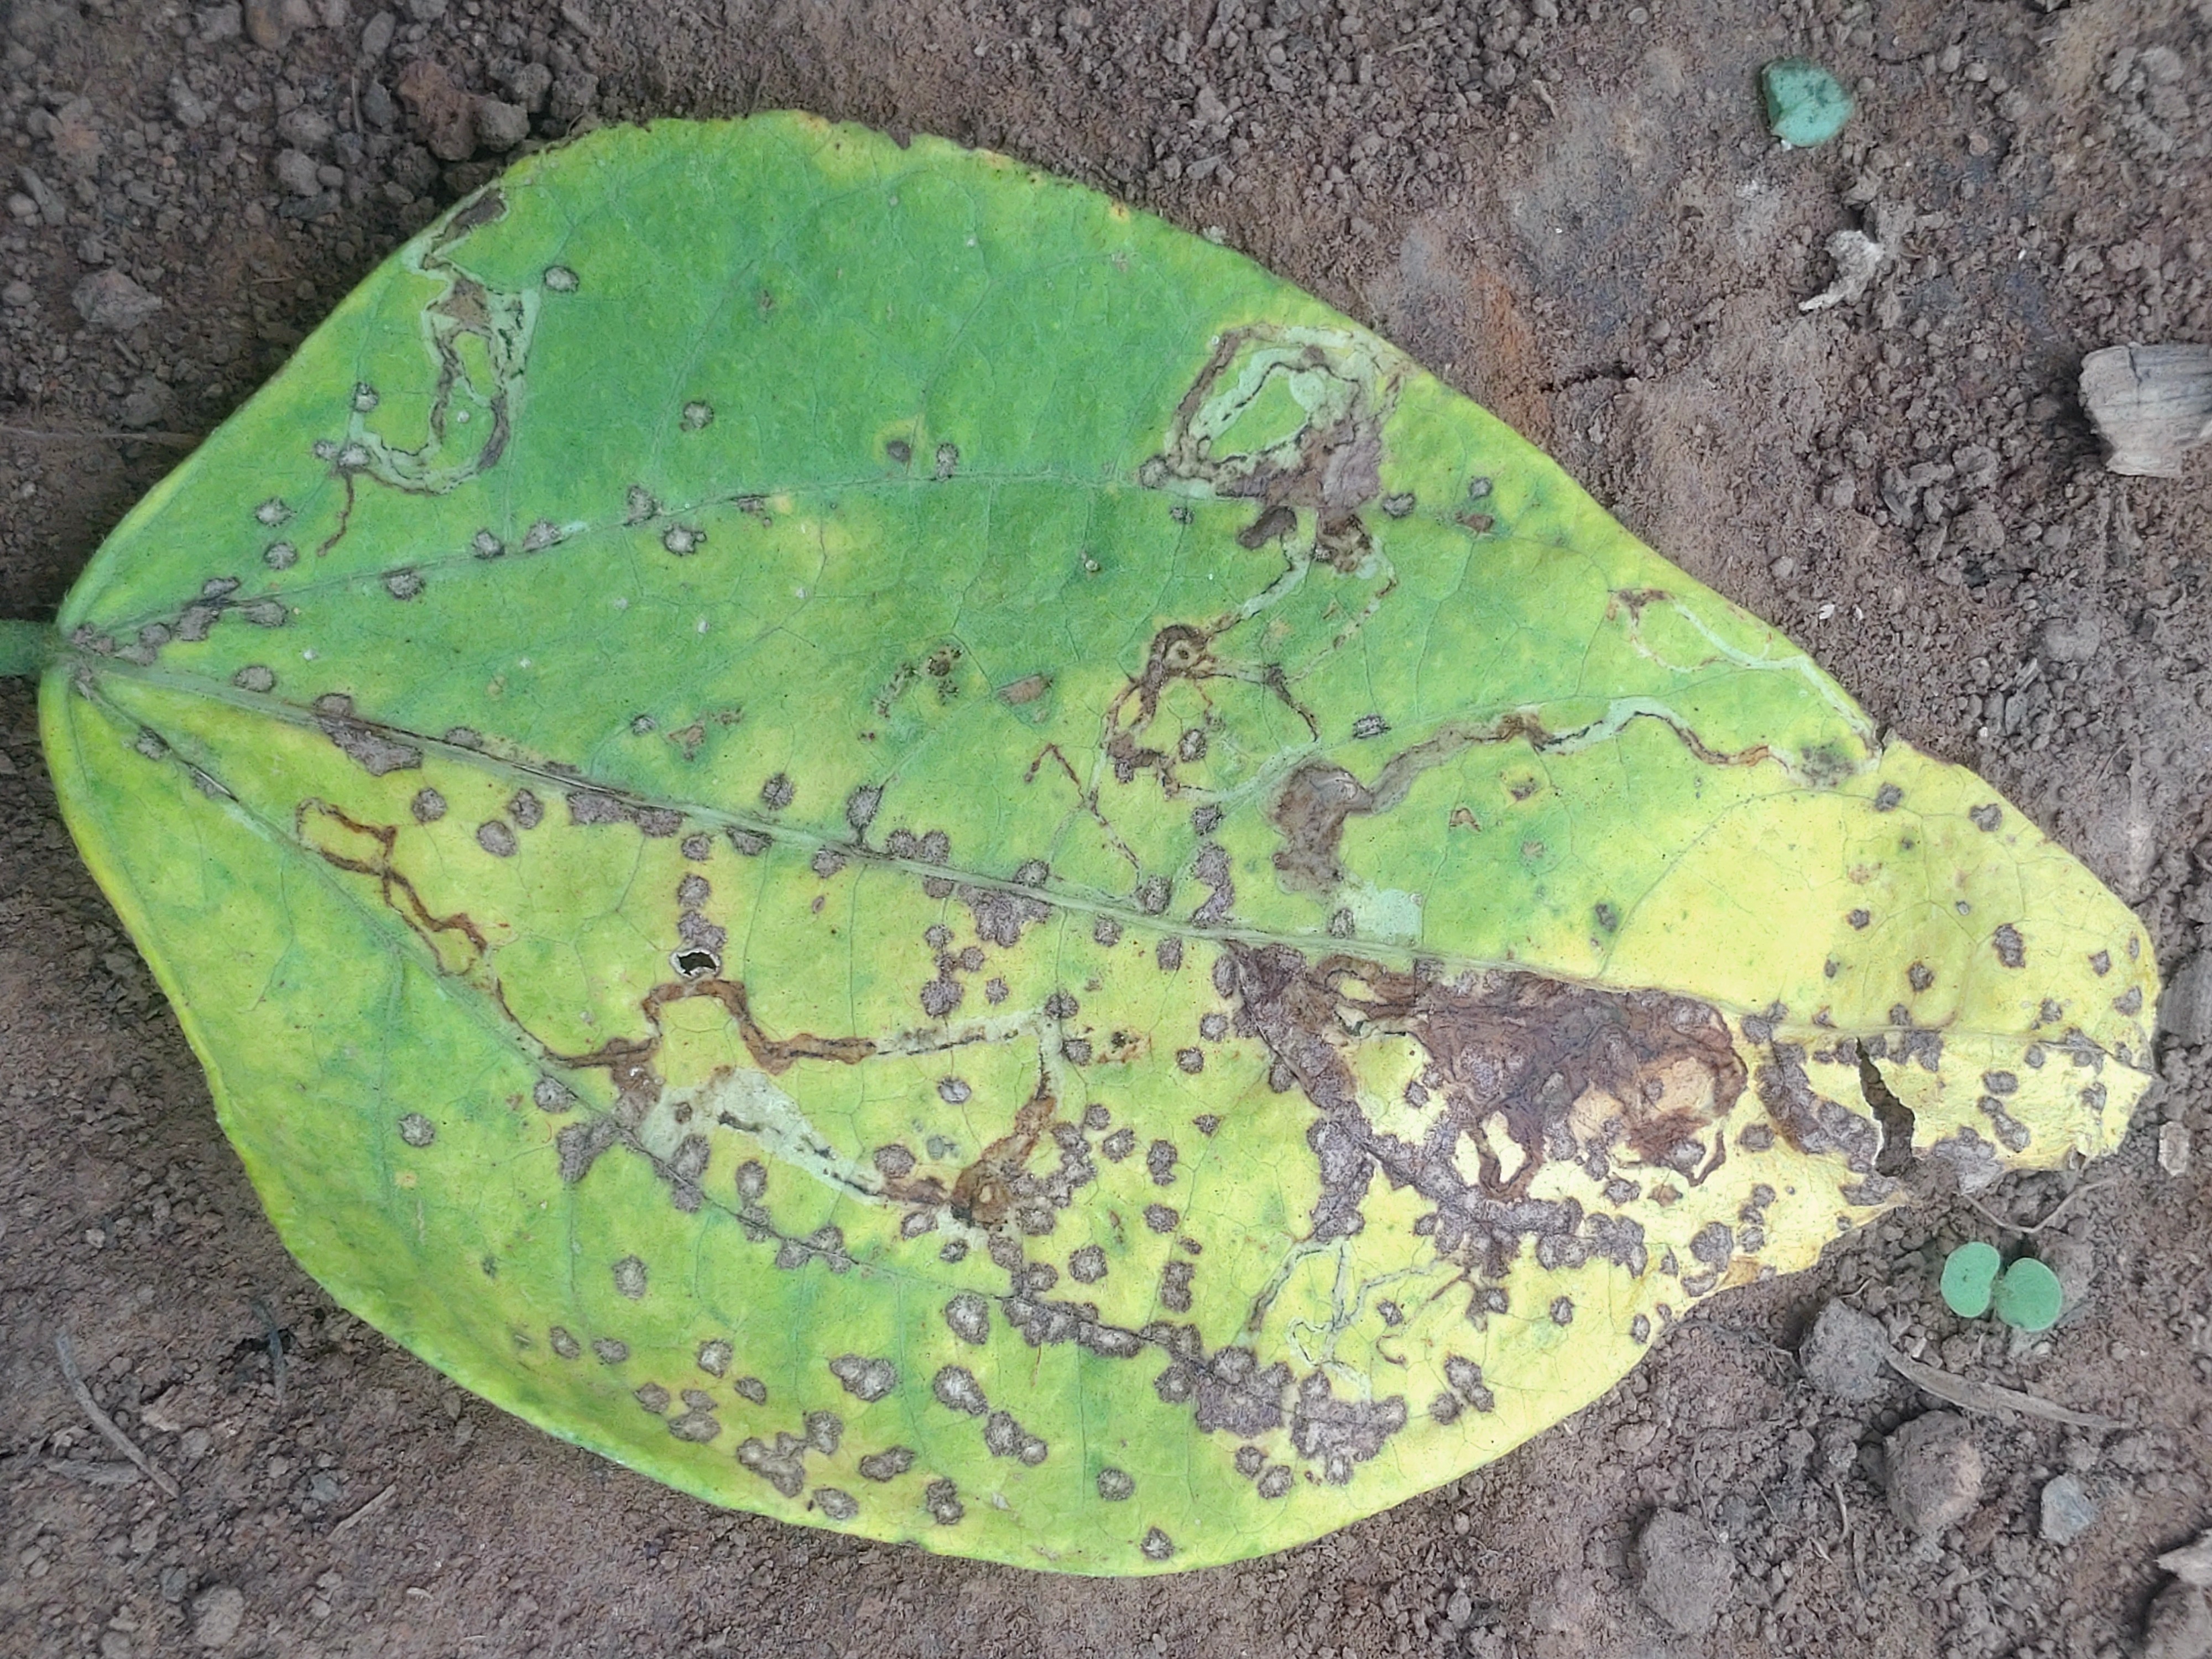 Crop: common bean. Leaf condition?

anthracnose
